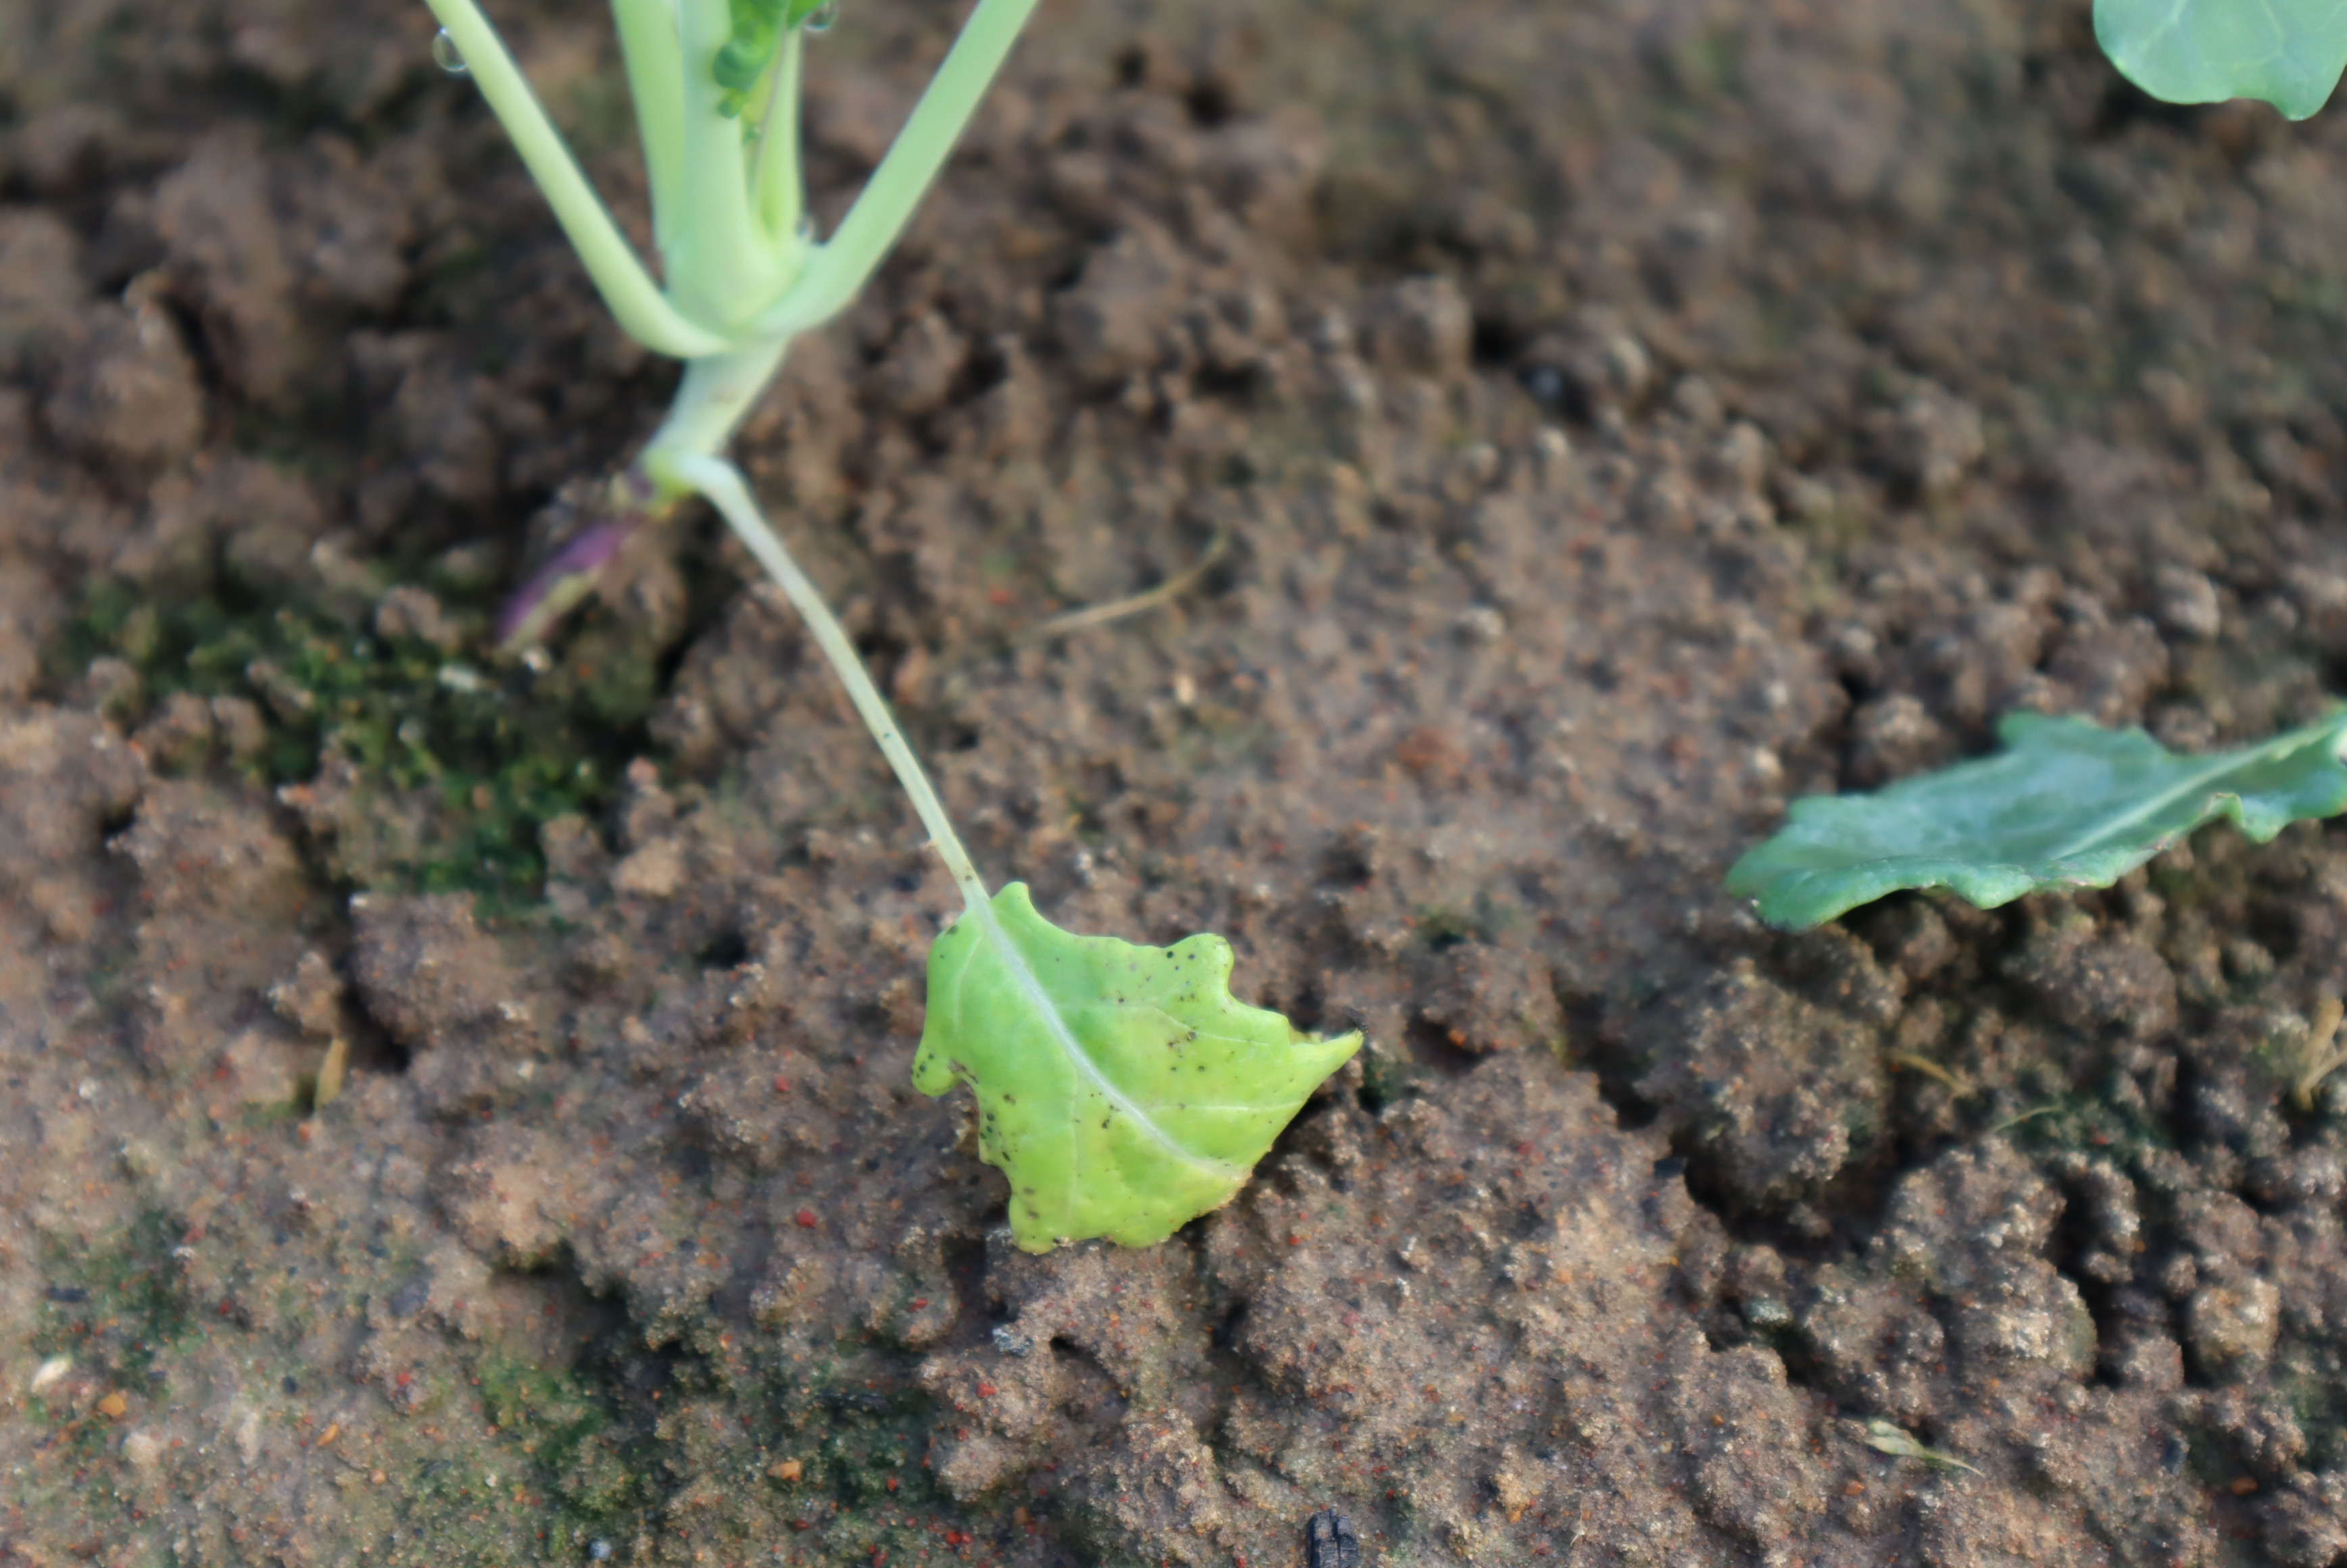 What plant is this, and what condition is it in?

turnip, chlorosis
